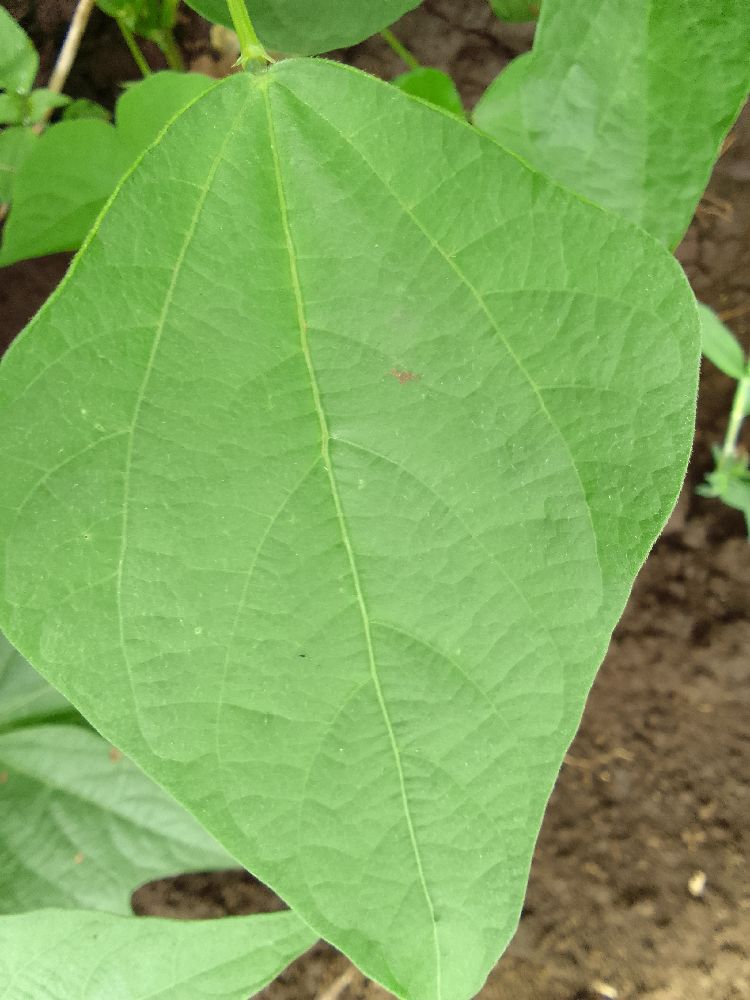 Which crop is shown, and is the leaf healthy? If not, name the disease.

common bean, healthy
